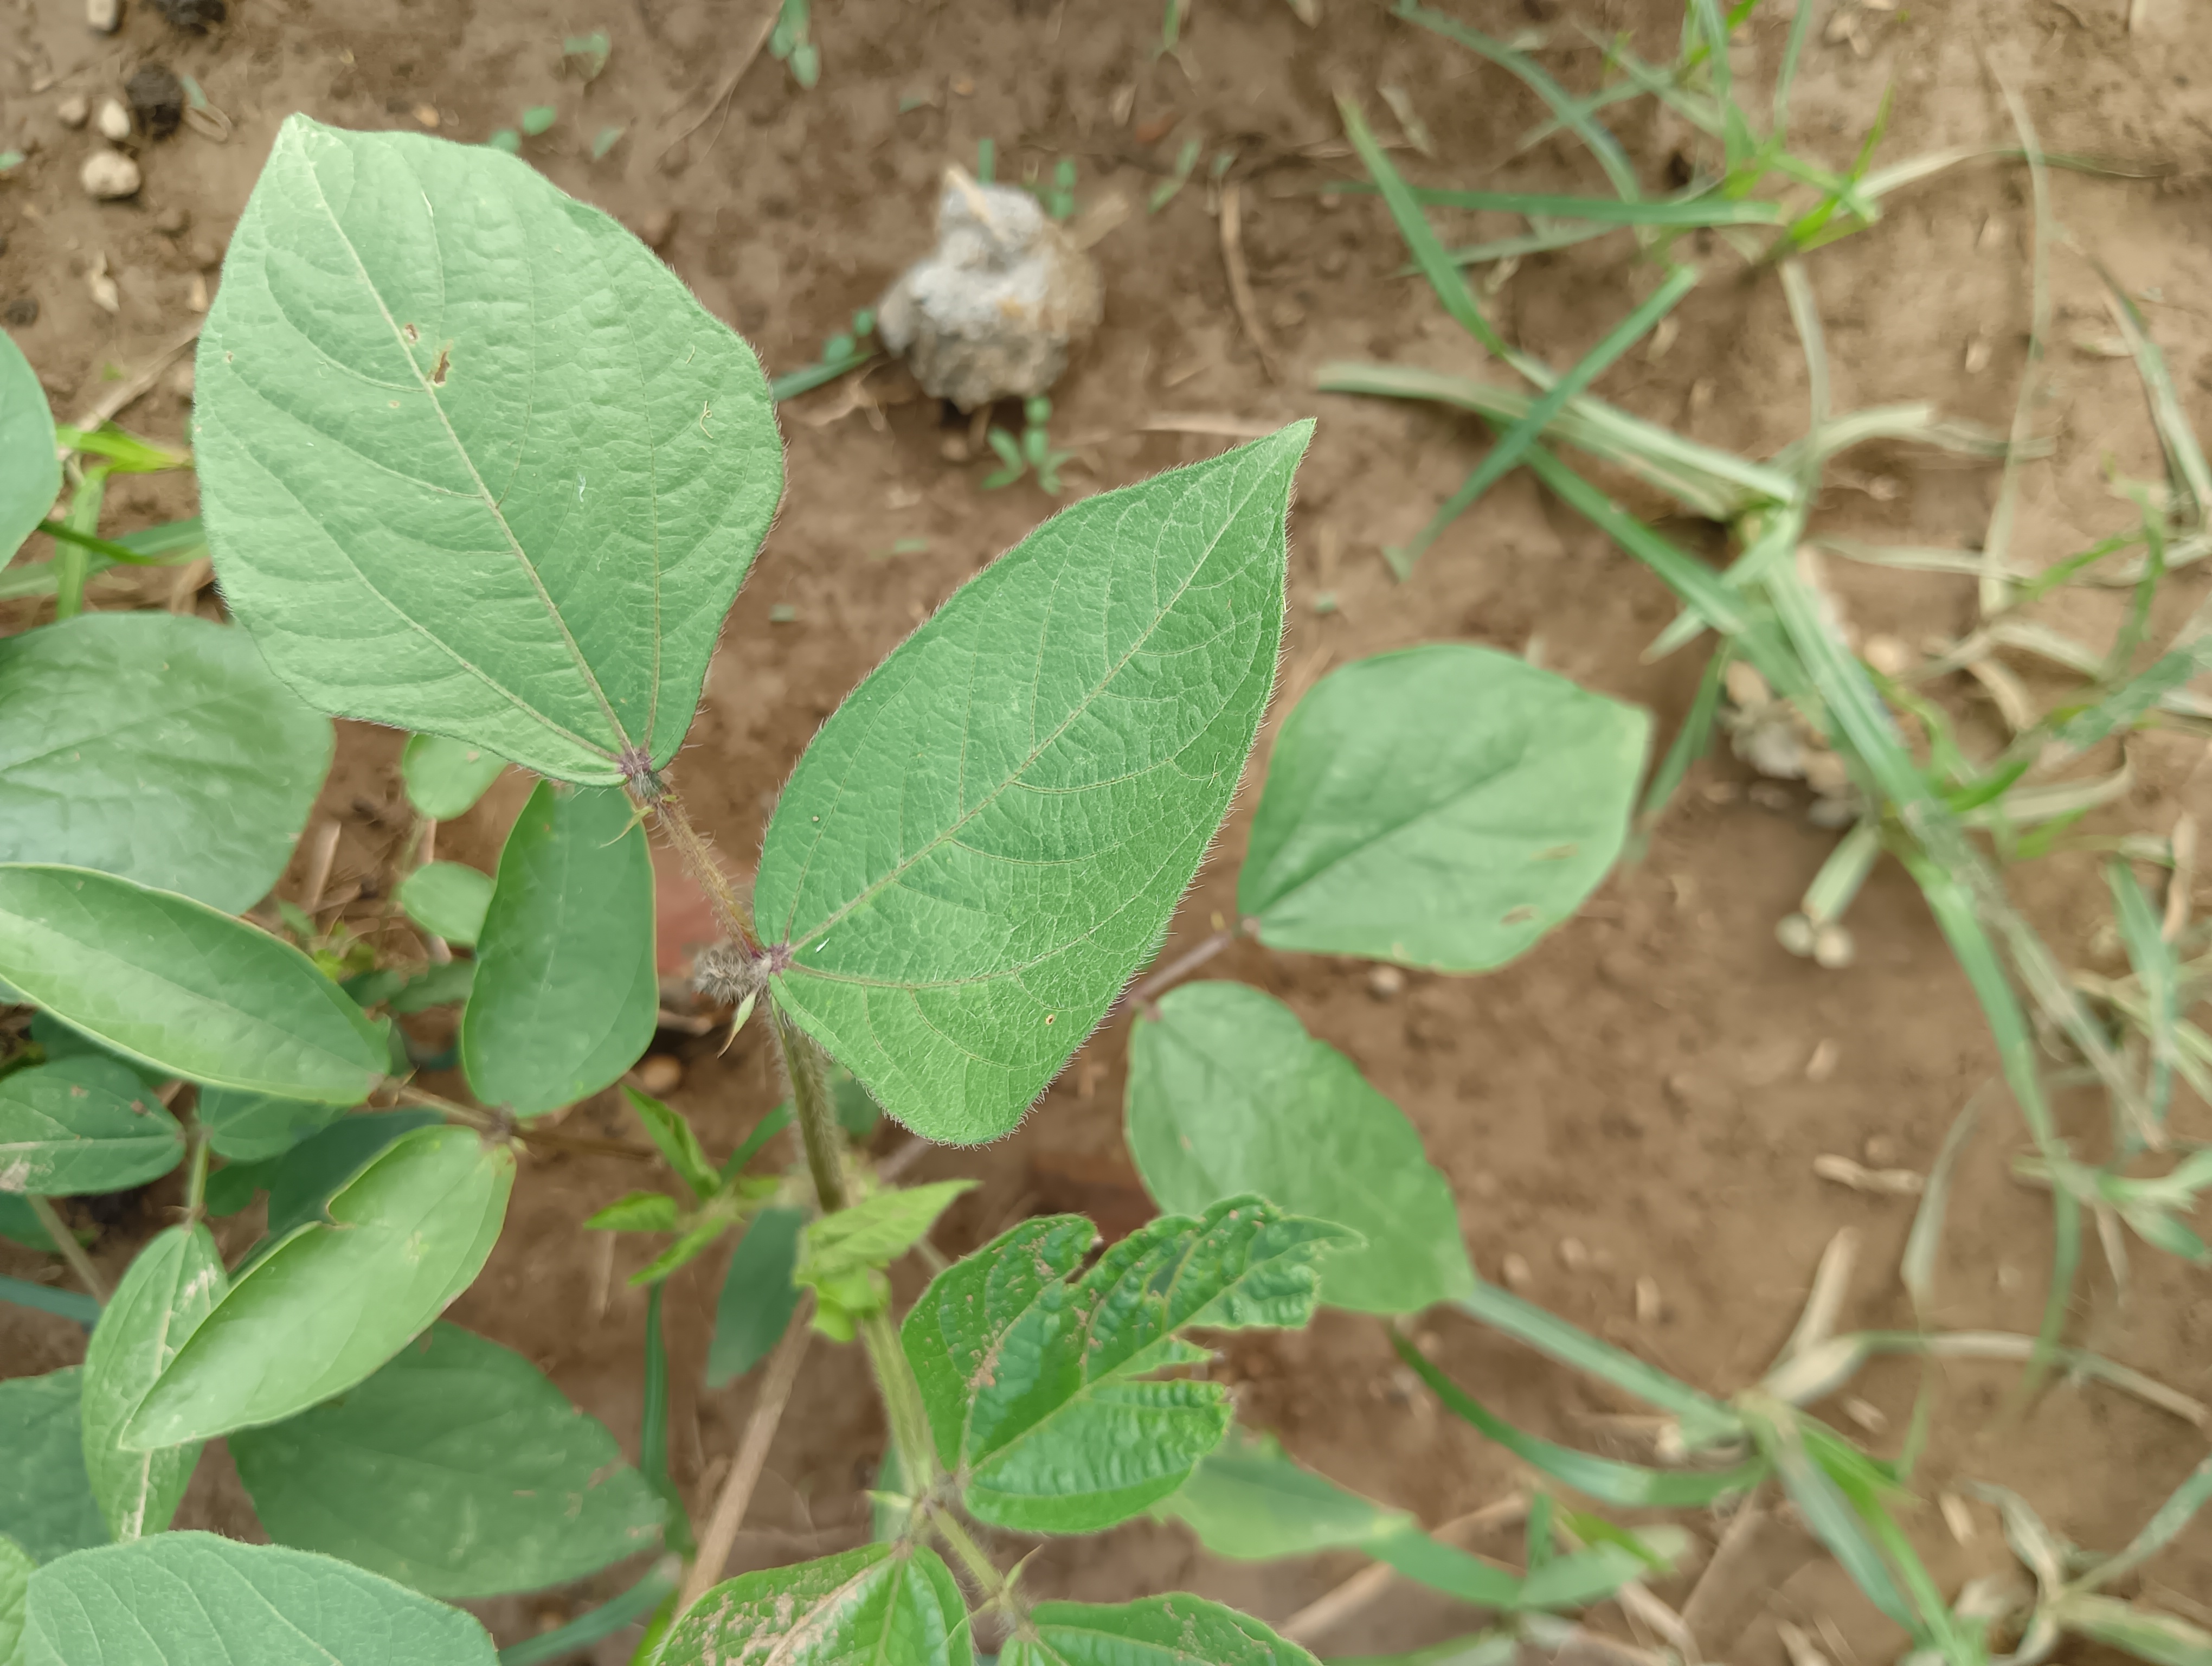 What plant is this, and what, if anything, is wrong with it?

mungbean, healthy
